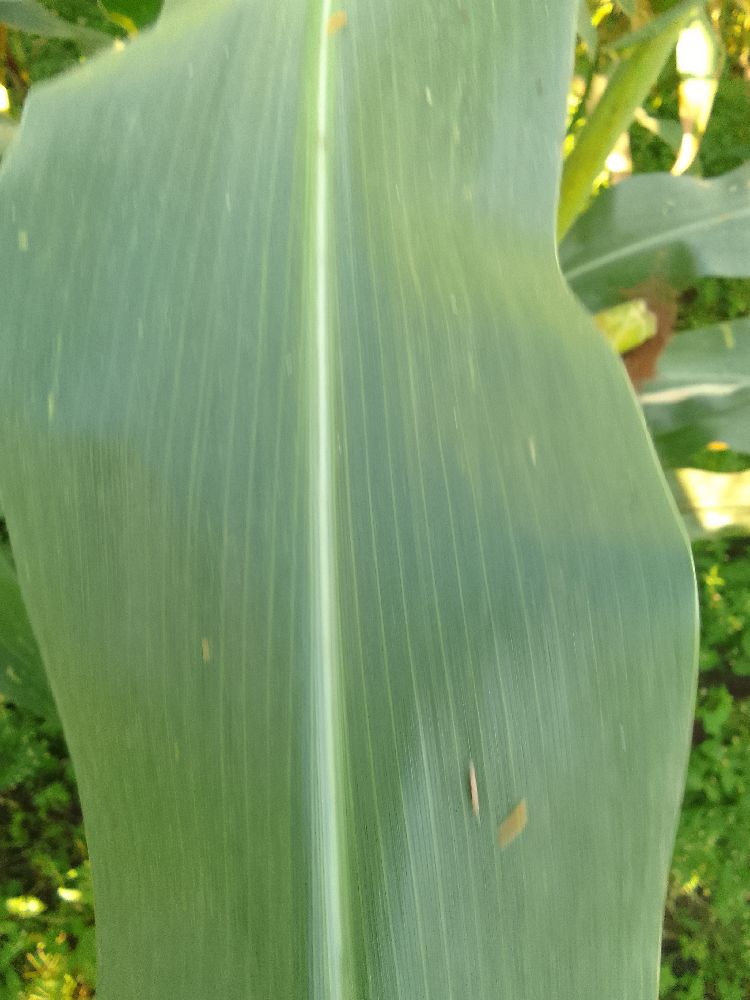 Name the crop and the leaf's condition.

maize, healthy
